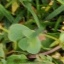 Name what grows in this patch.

unstructured weed
